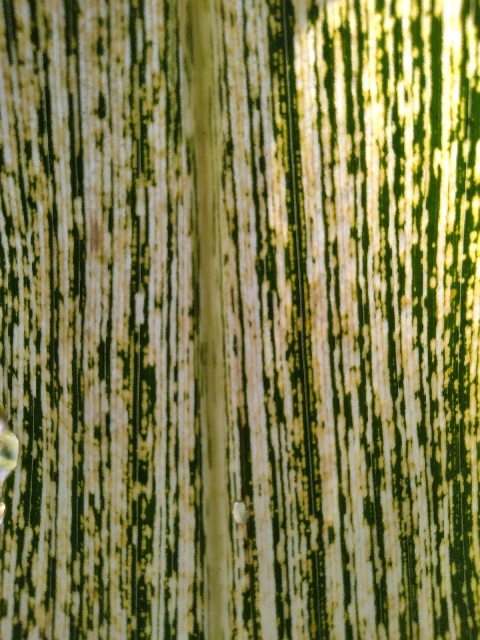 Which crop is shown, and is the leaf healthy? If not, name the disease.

maize, maize streak virus
